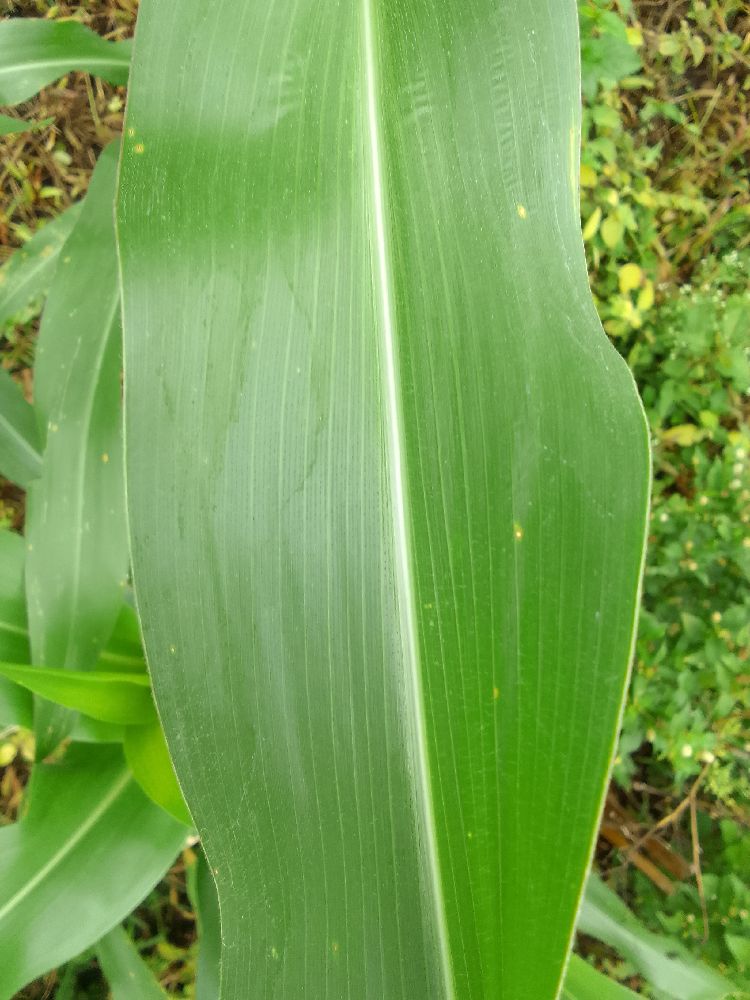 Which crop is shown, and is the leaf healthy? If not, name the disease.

maize, healthy
